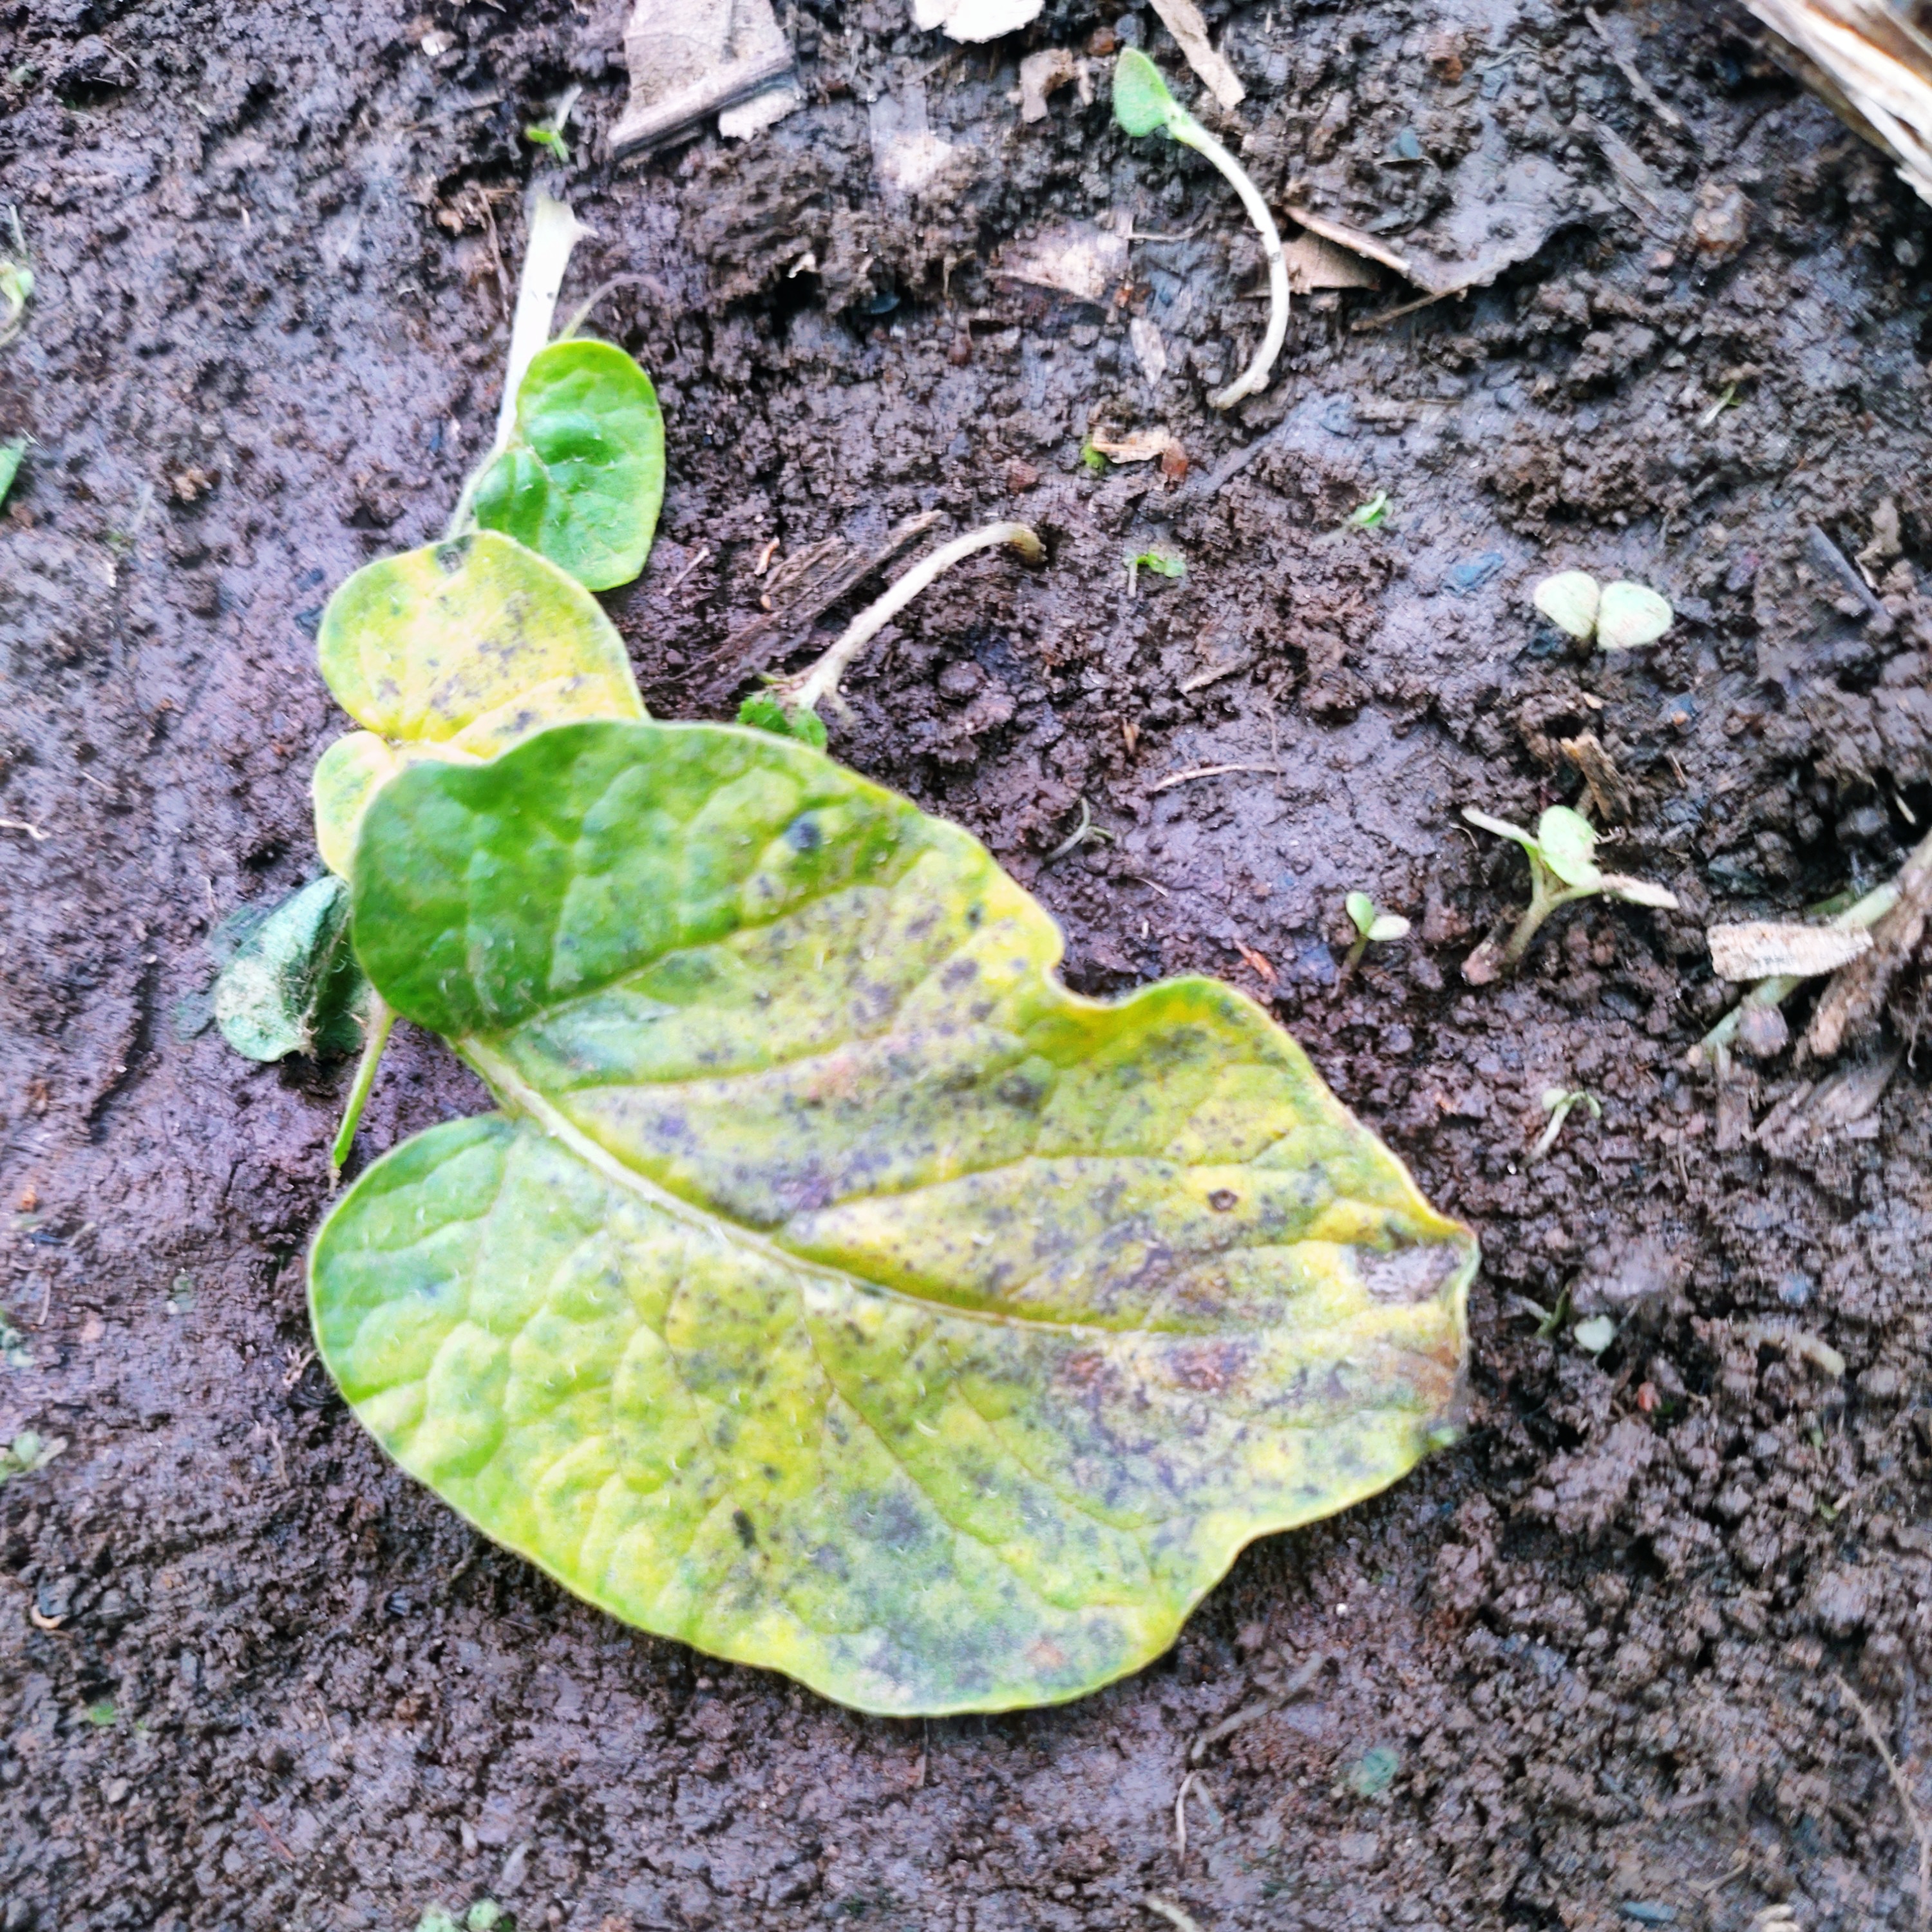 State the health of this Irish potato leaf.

late blight
